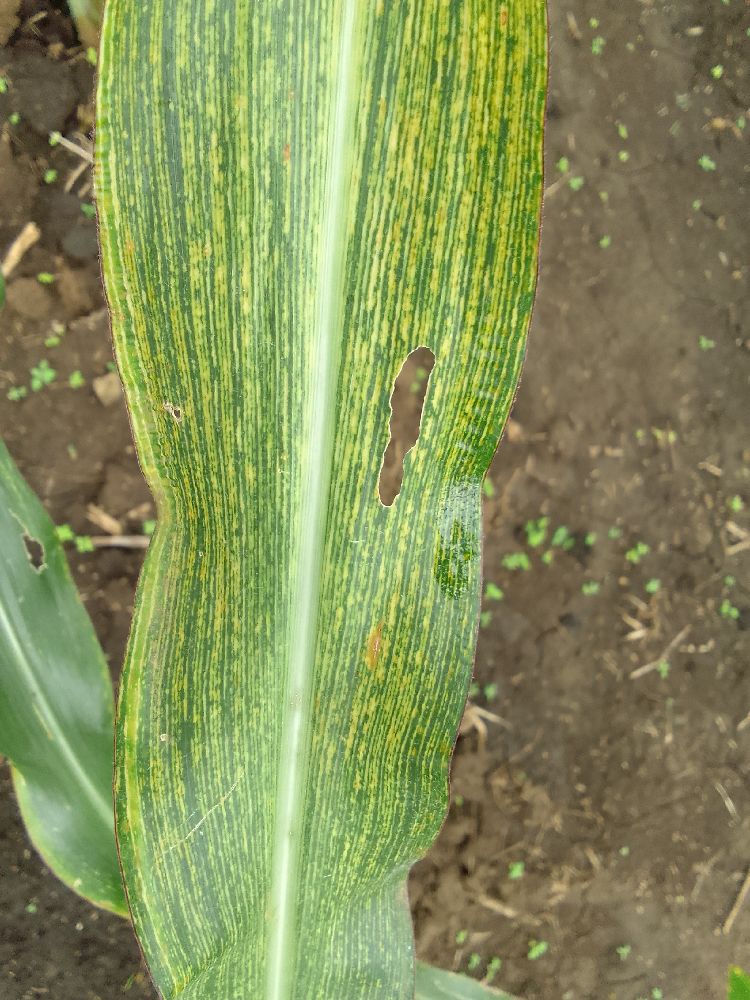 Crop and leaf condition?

maize, maize streak virus
